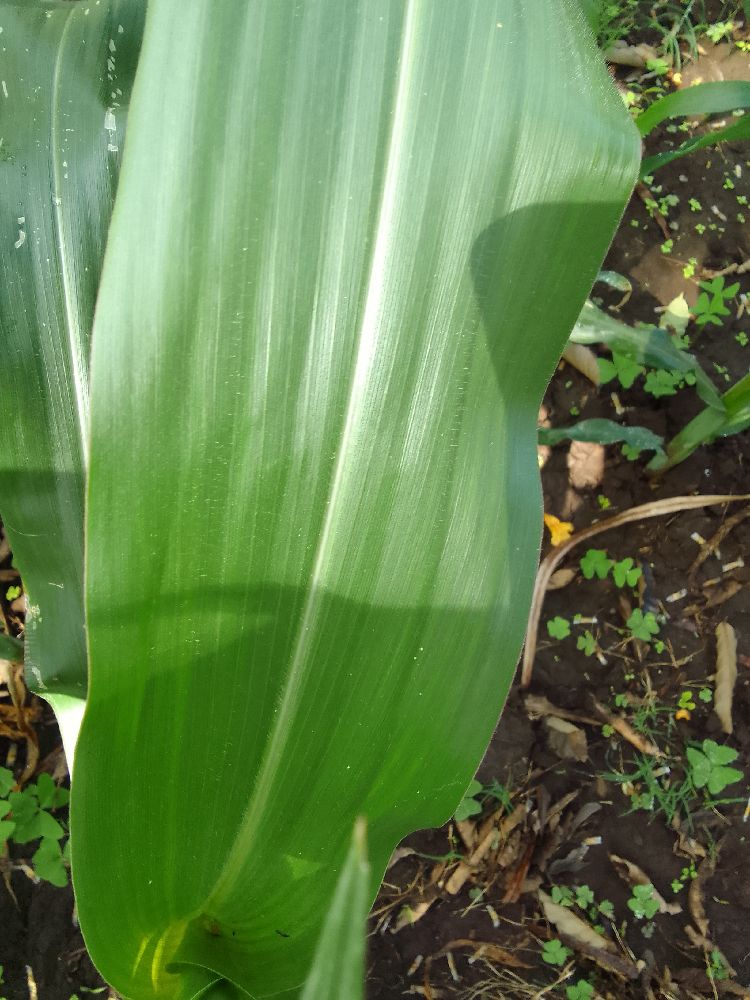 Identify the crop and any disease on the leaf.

maize, healthy
